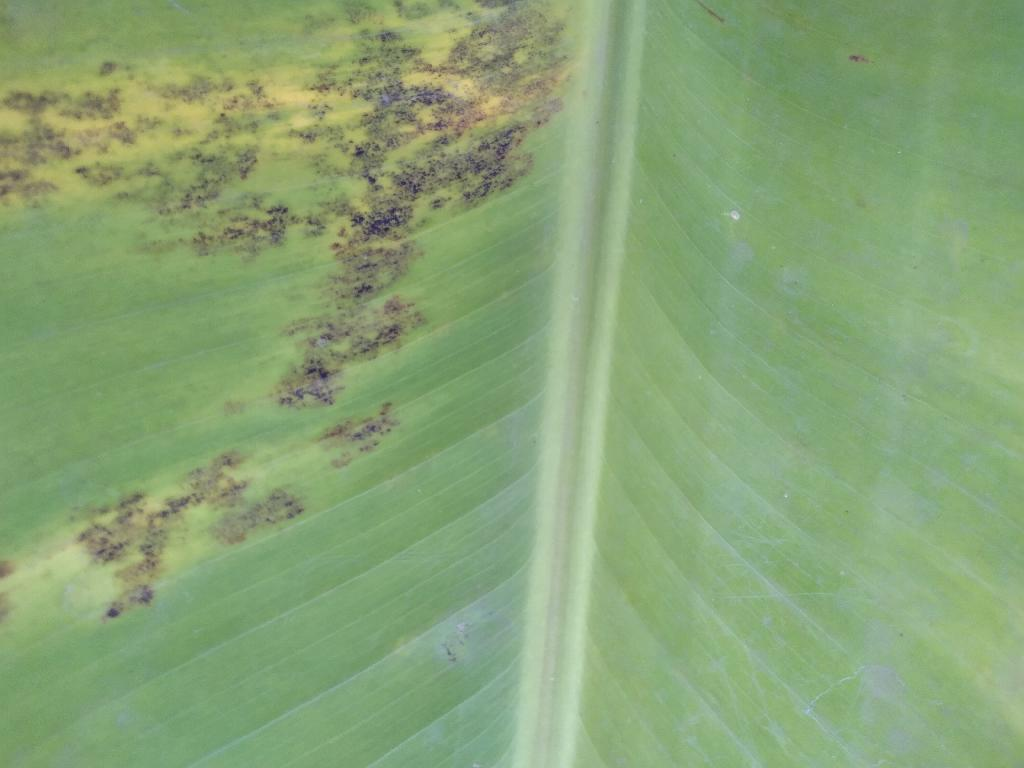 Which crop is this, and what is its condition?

banana, black sigatoka
